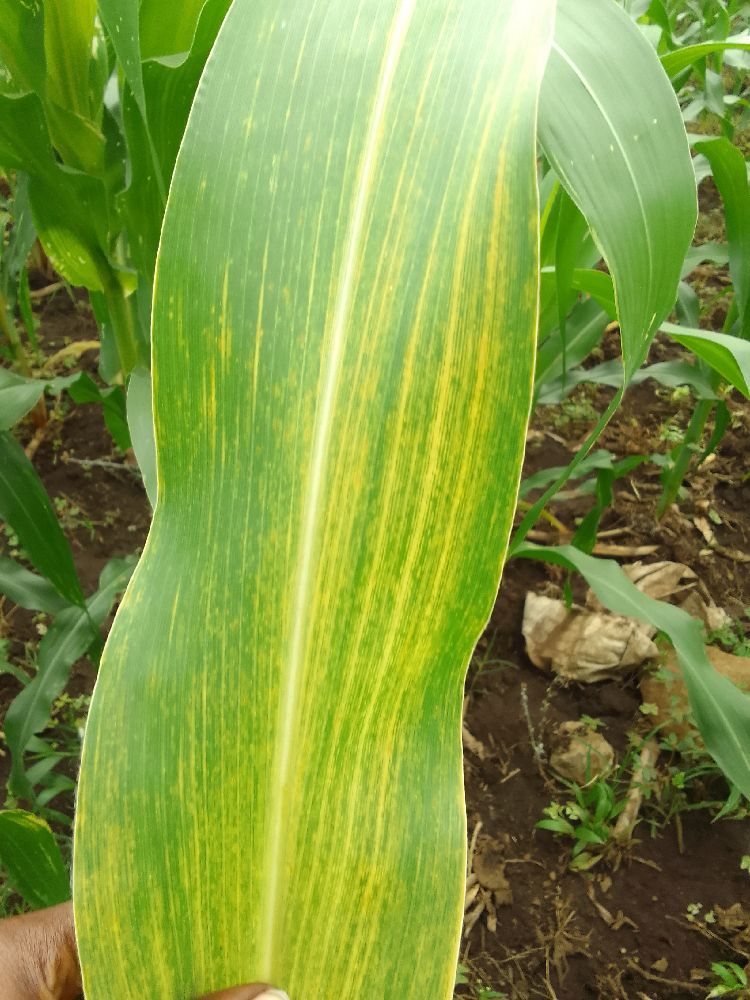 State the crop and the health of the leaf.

maize, maize lethal necrosis
